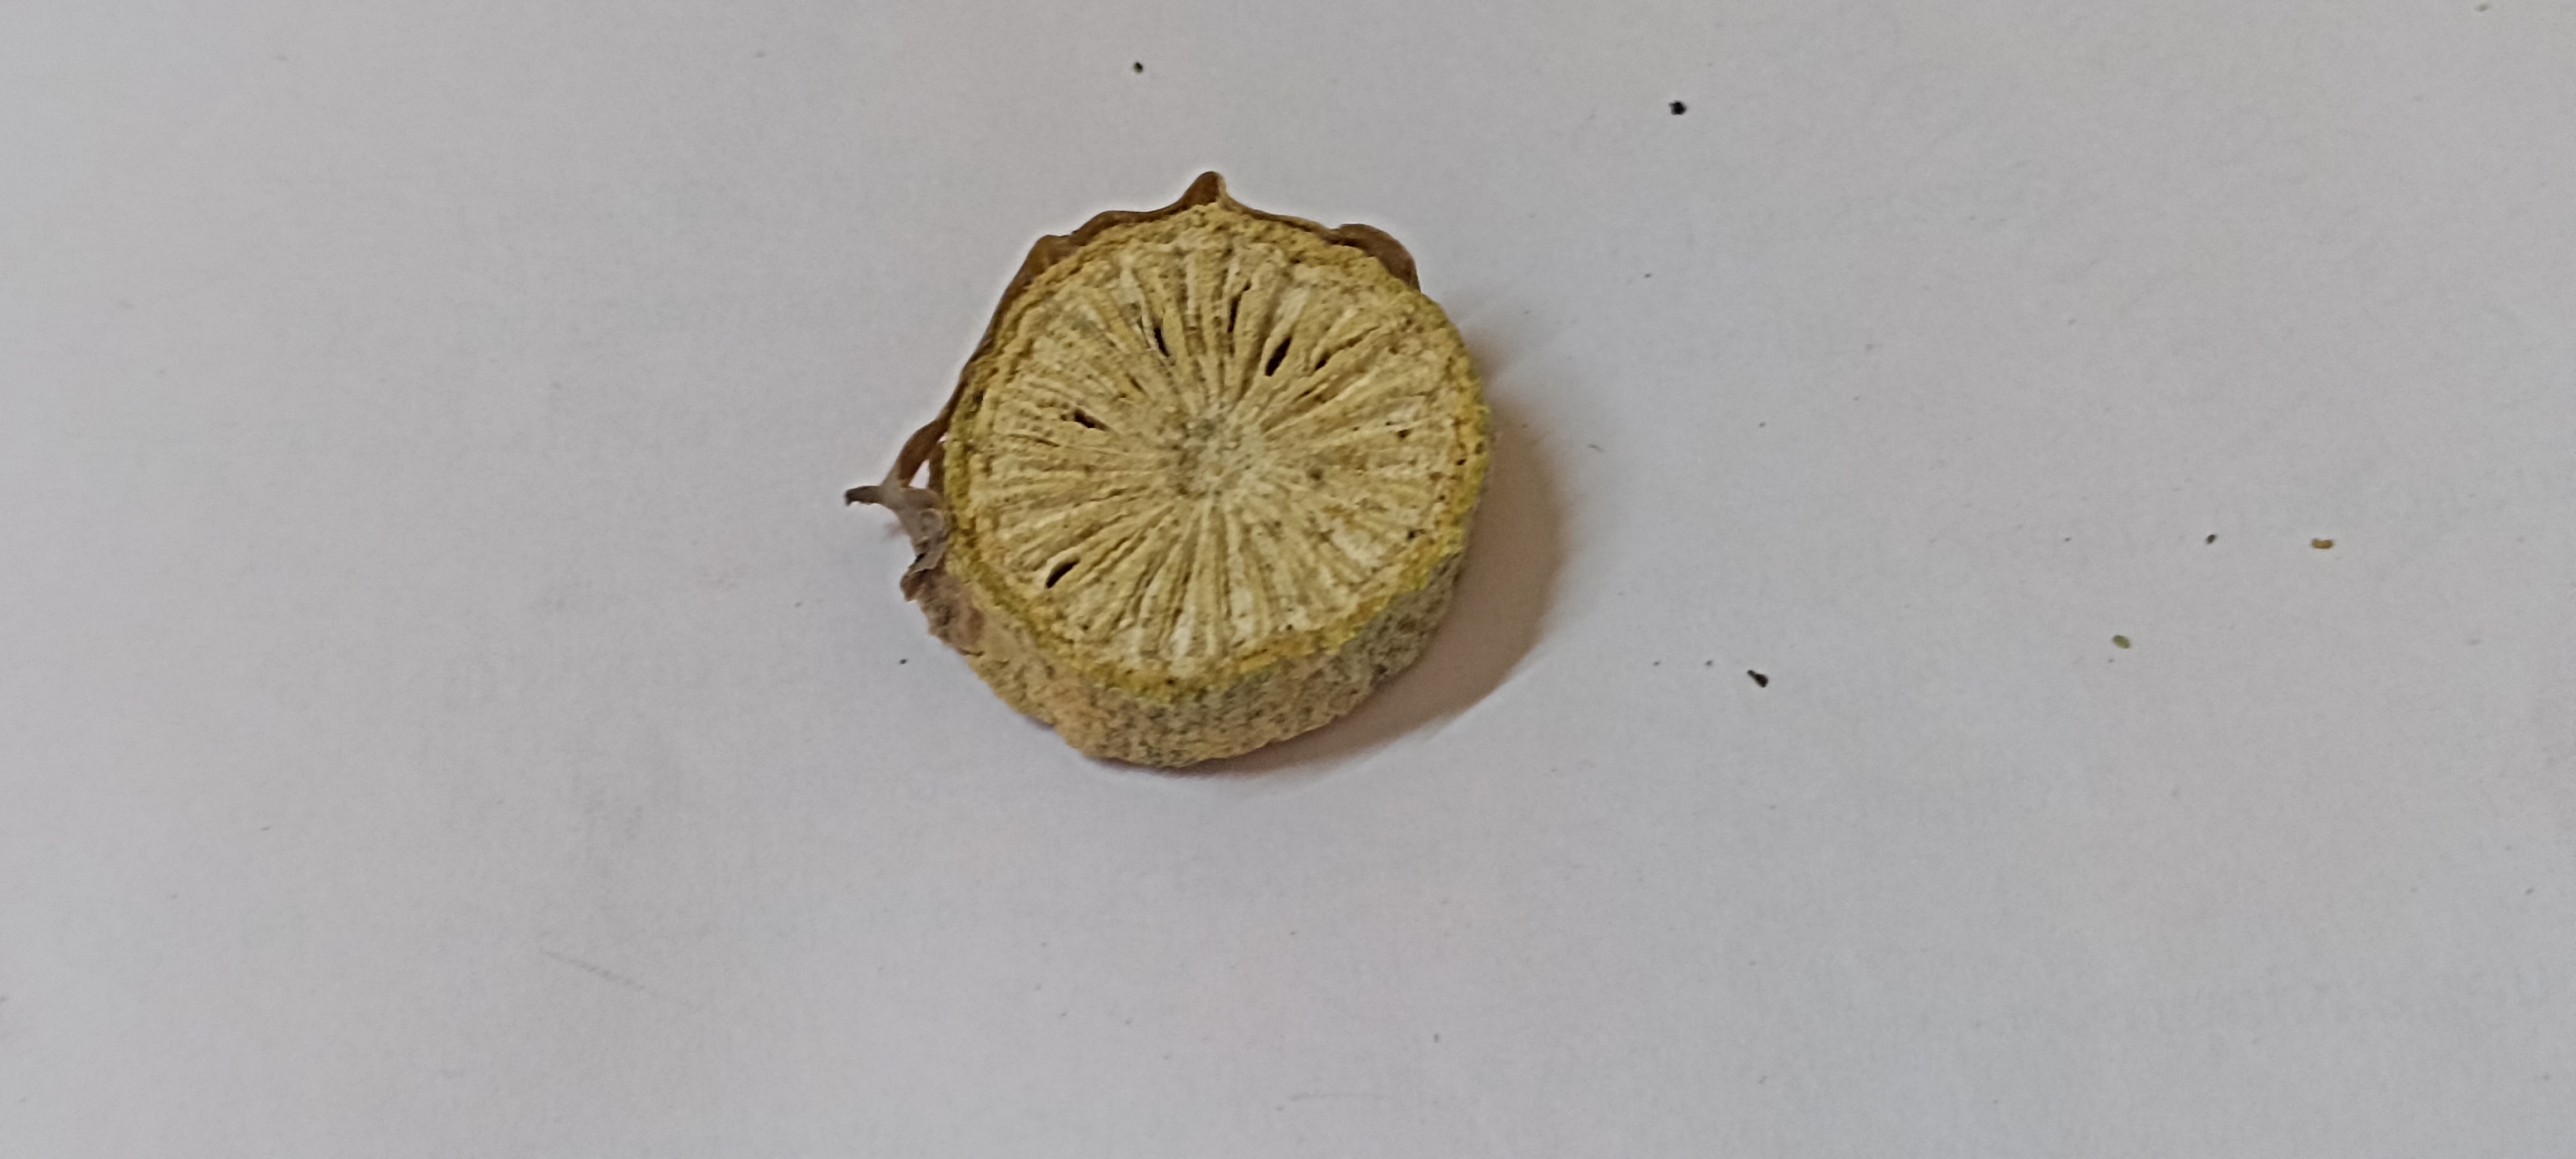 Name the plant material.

gulvel
